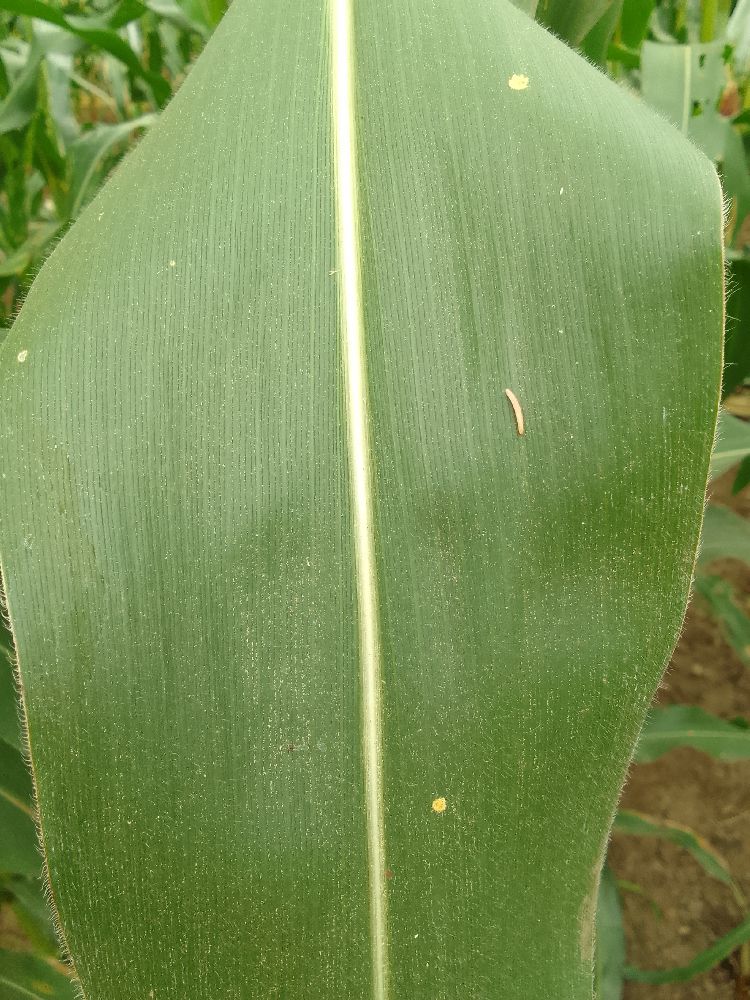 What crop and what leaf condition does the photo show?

maize, healthy
